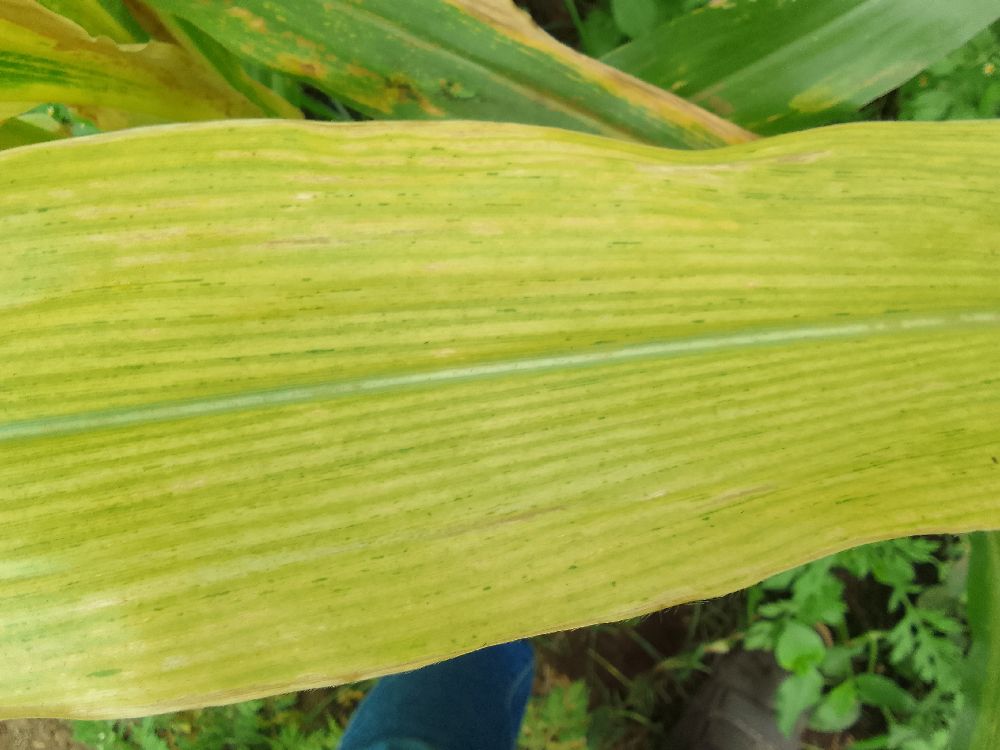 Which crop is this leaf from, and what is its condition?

maize, maize lethal necrosis
